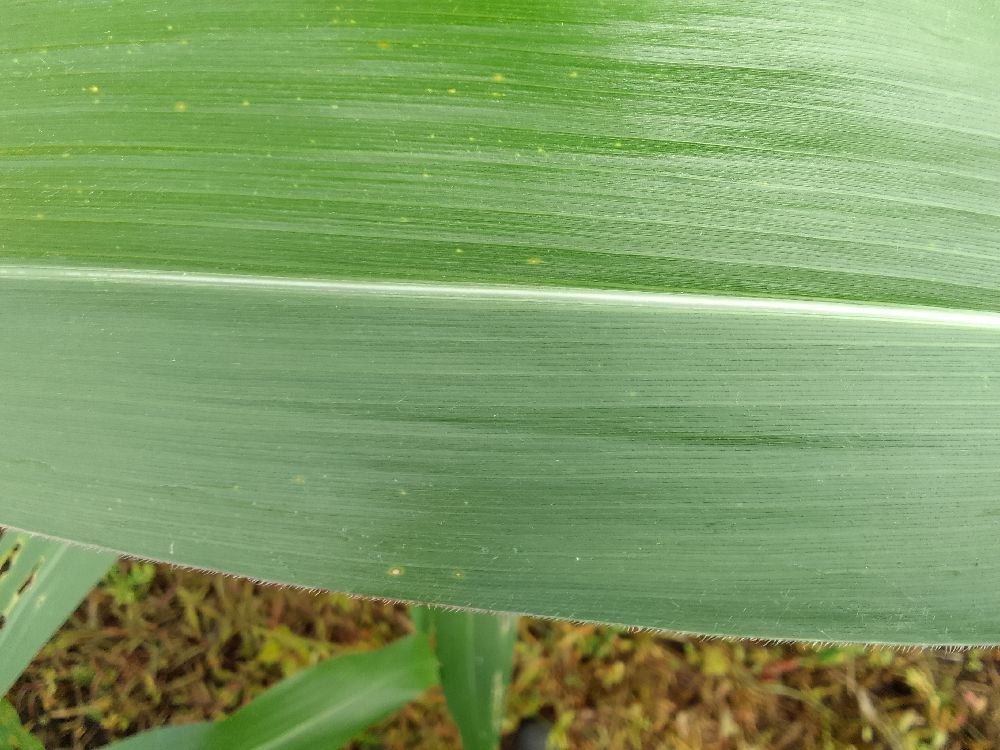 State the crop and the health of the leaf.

maize, healthy
